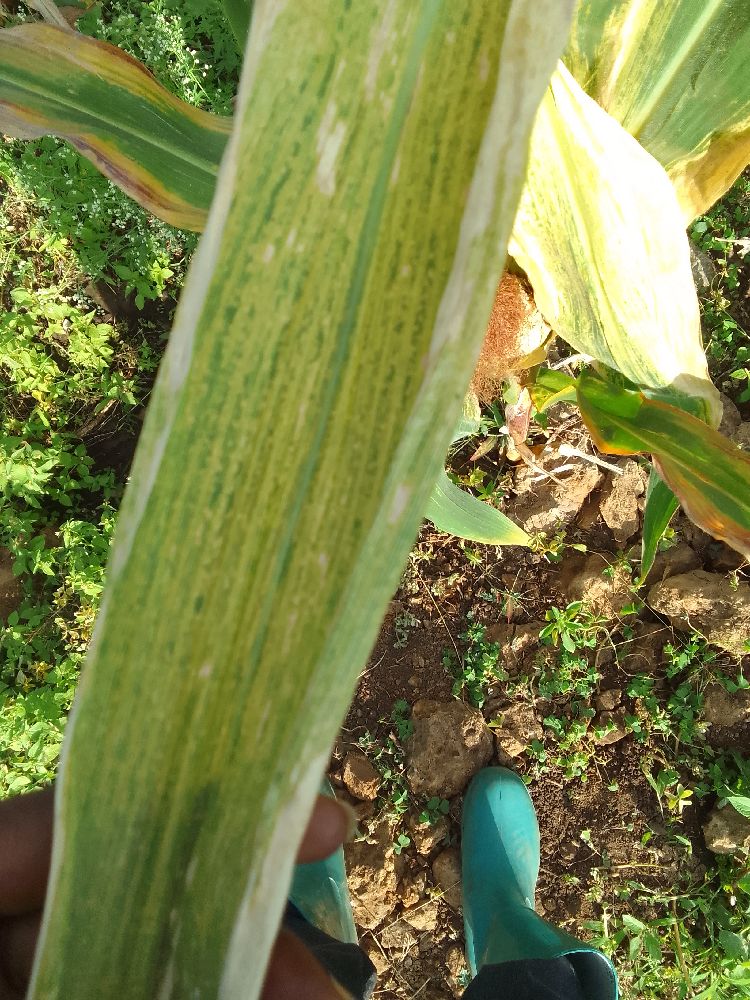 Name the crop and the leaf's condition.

maize, maize lethal necrosis
